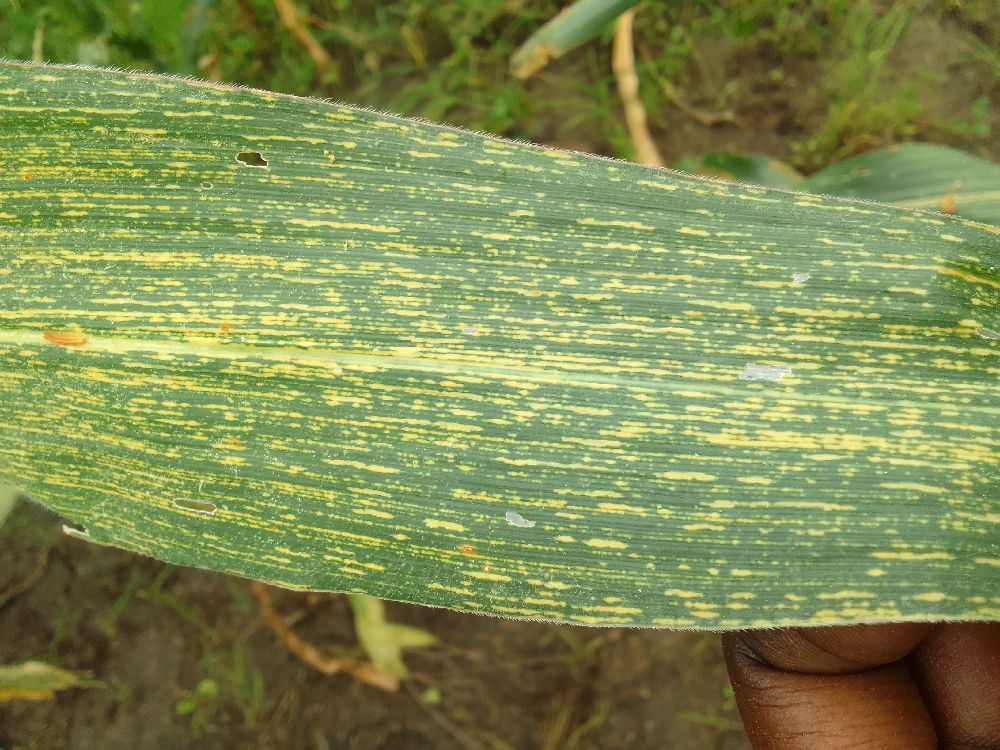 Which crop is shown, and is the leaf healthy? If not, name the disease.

maize, maize streak virus
